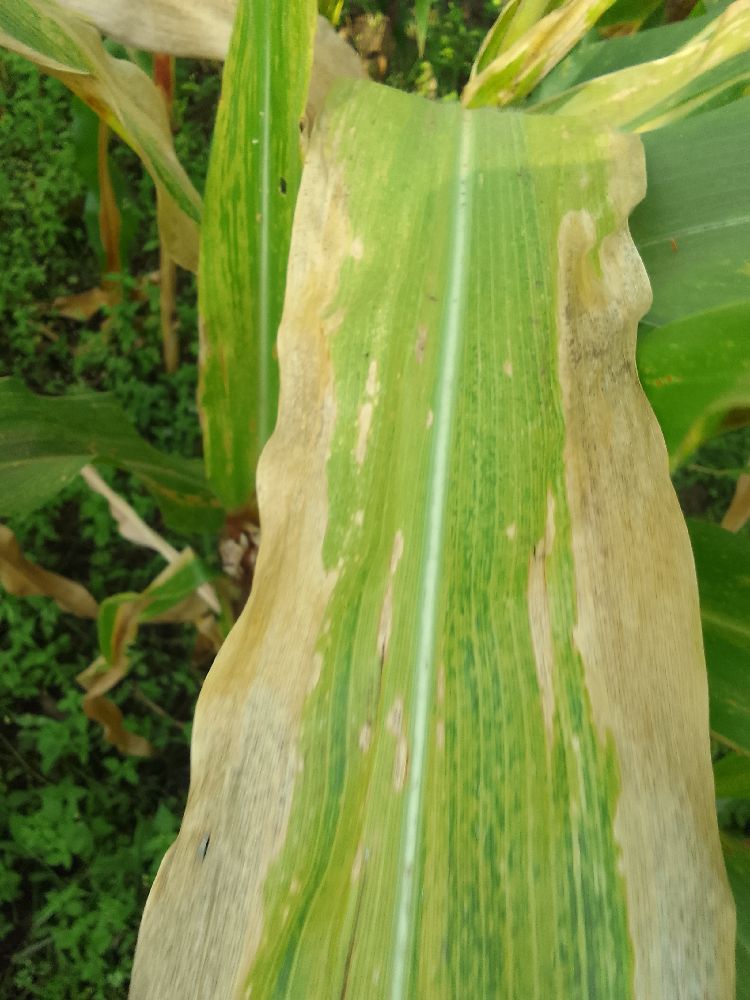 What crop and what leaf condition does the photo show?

maize, maize lethal necrosis
